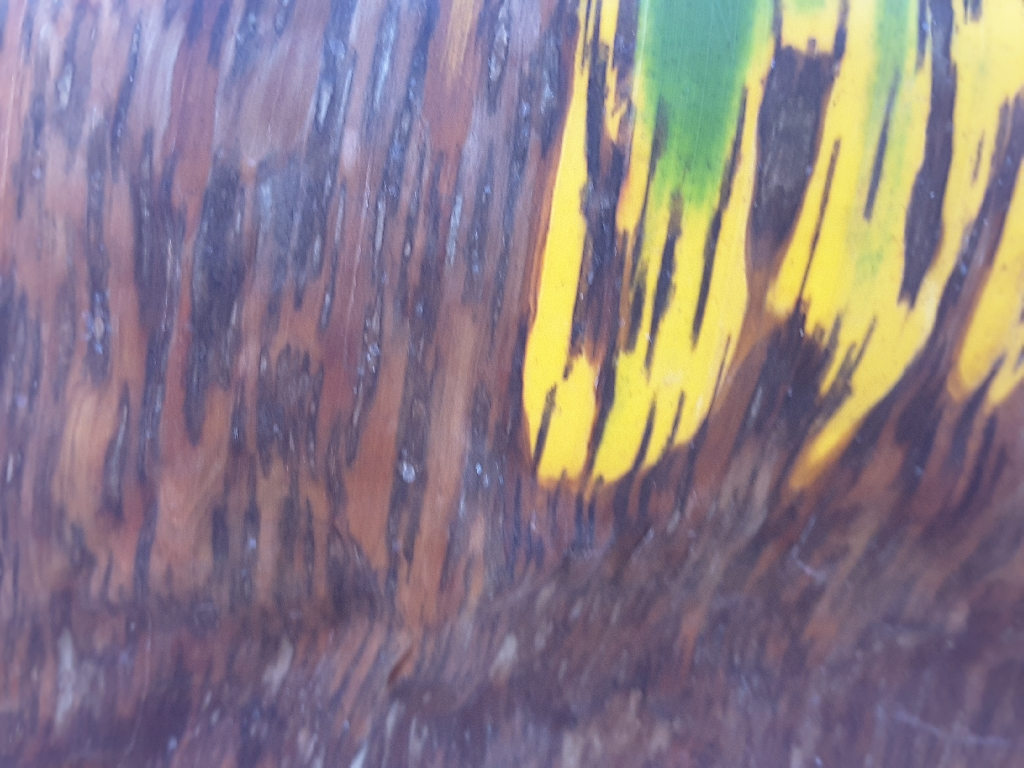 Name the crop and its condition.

banana, black sigatoka
